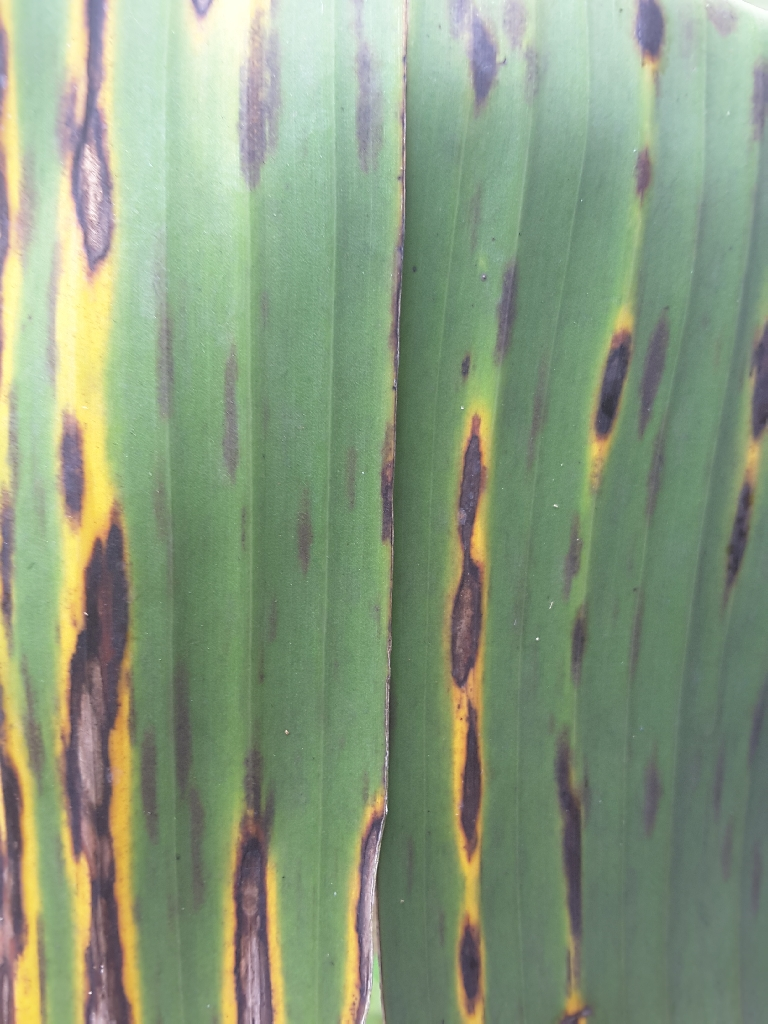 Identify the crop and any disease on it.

banana, black sigatoka
